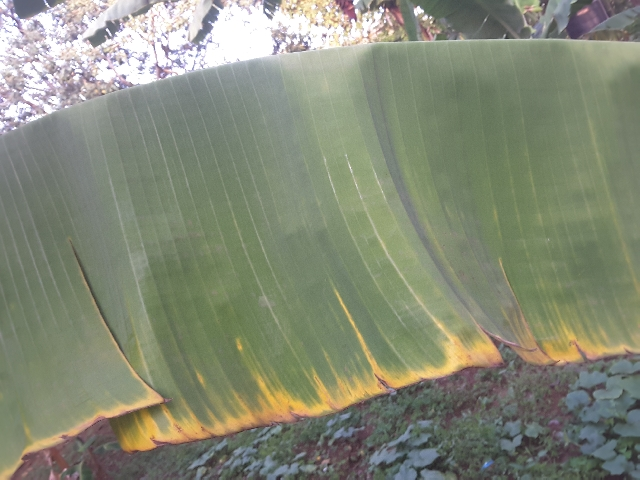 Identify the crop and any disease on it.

banana, fusarium wilt race 1
